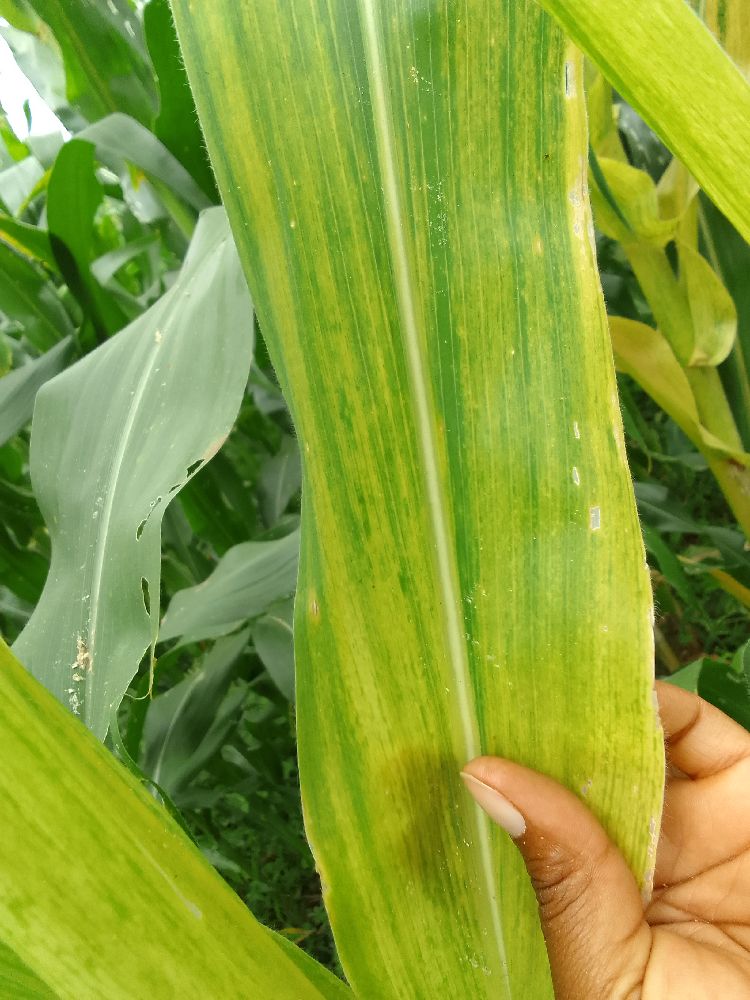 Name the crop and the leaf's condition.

maize, maize lethal necrosis
